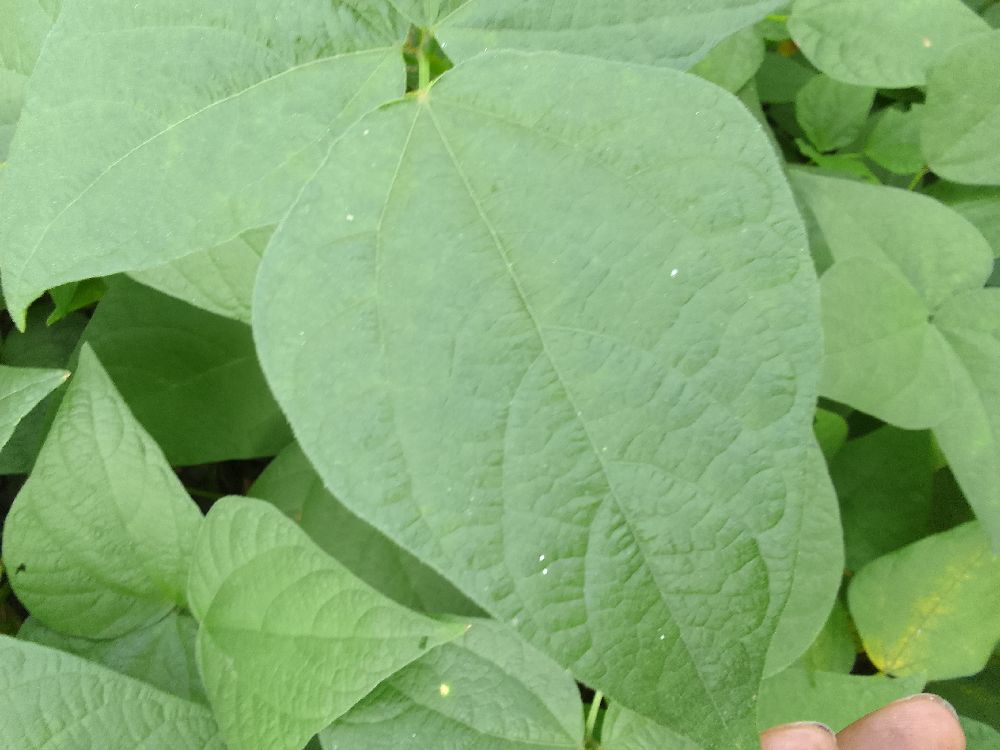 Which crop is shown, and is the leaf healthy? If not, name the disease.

common bean, healthy
